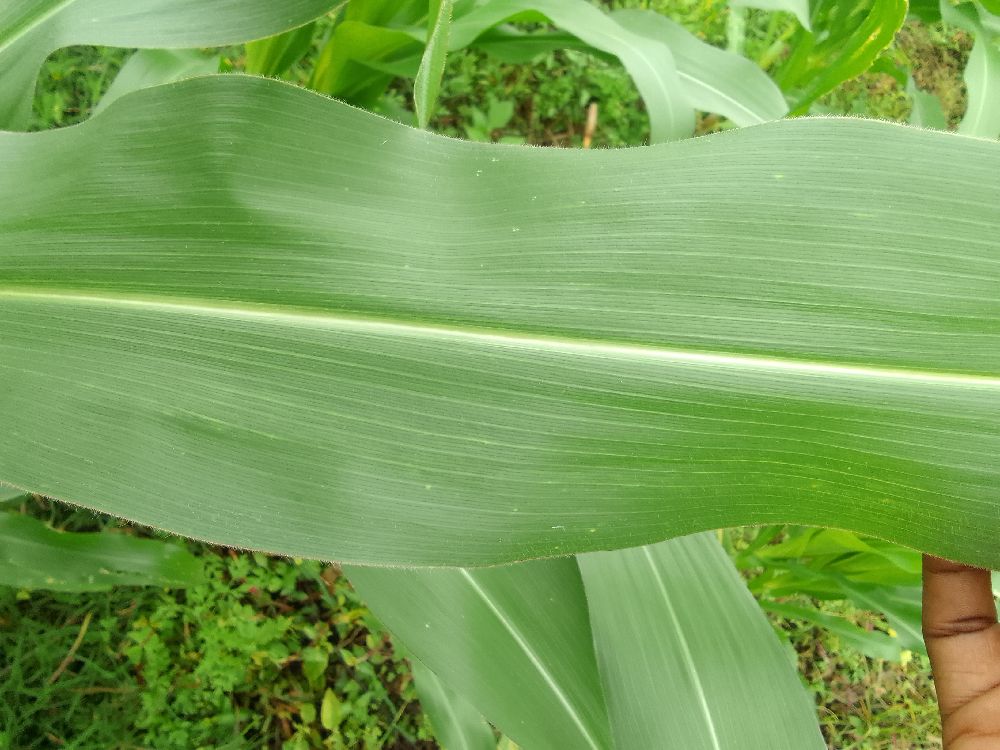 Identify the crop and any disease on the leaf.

maize, healthy
